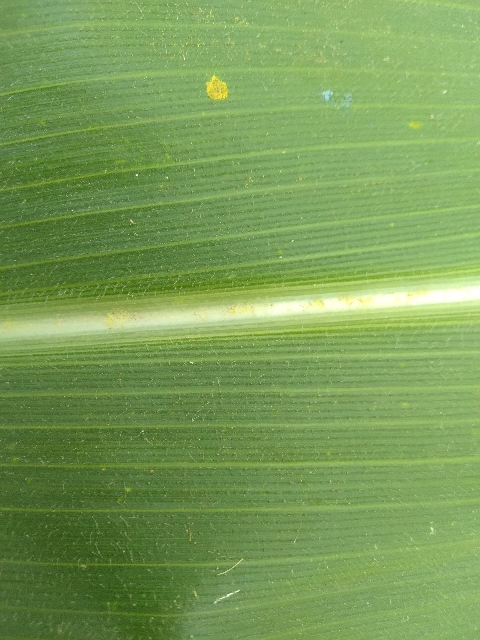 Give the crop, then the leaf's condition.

maize, healthy
